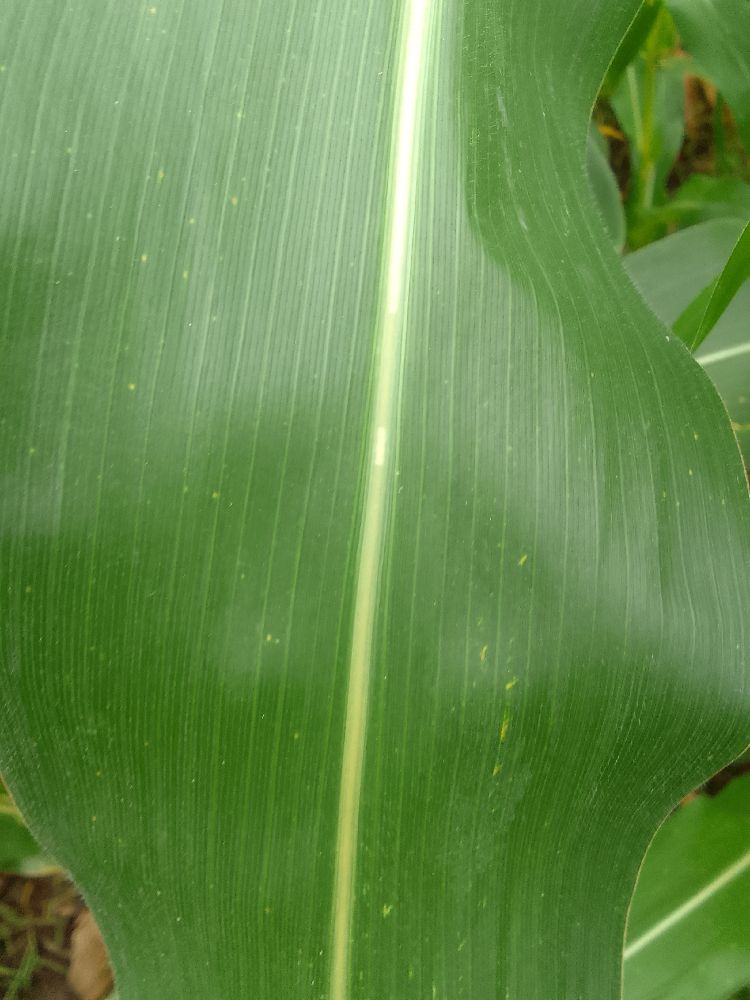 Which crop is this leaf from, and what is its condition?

maize, healthy
